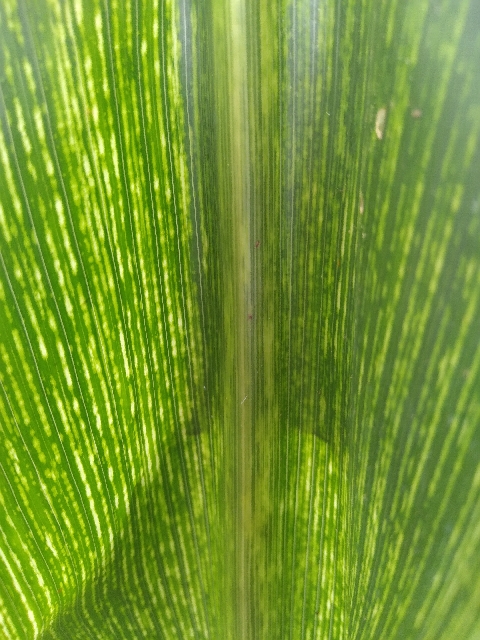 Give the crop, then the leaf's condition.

maize, maize streak virus
